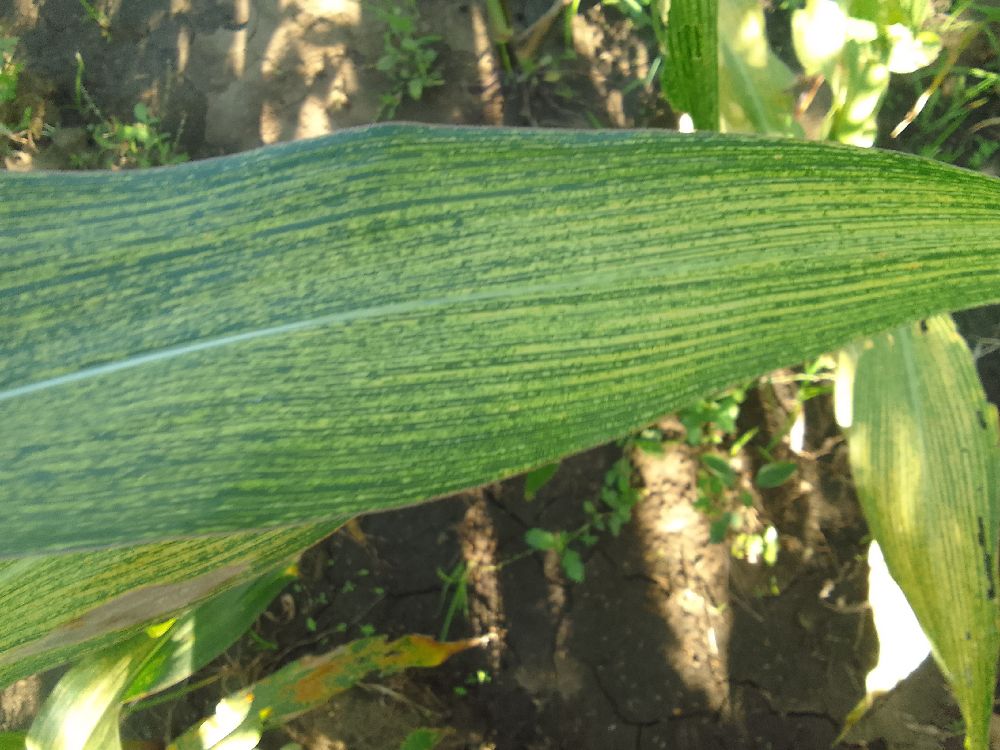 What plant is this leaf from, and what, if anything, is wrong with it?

maize, maize streak virus
